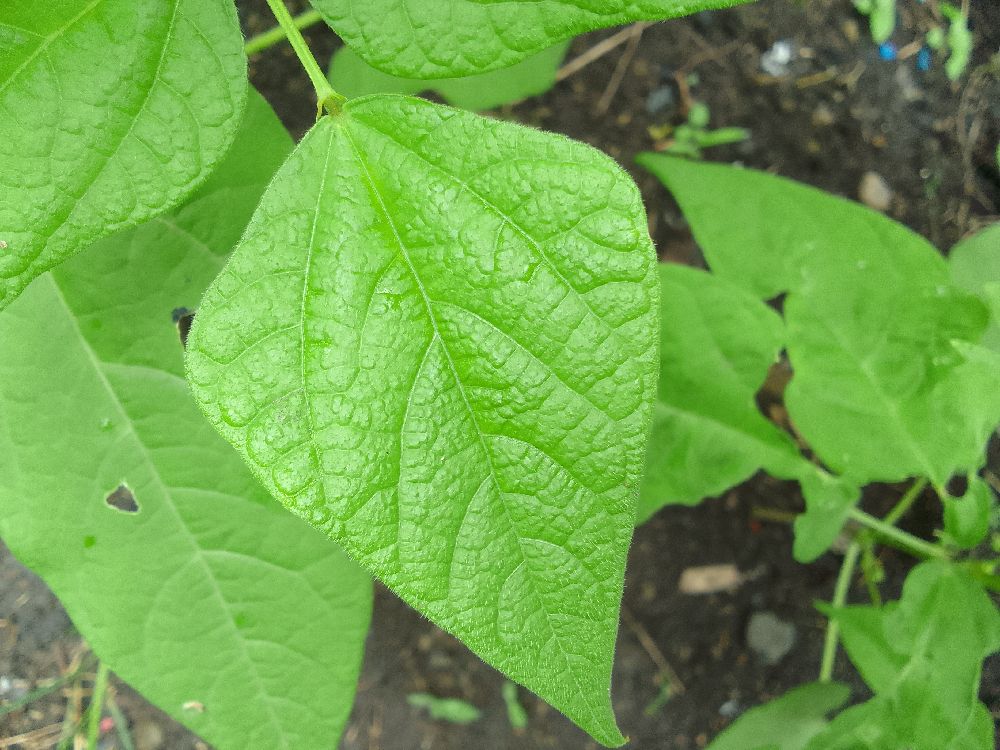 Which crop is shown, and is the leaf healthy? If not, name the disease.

common bean, healthy
